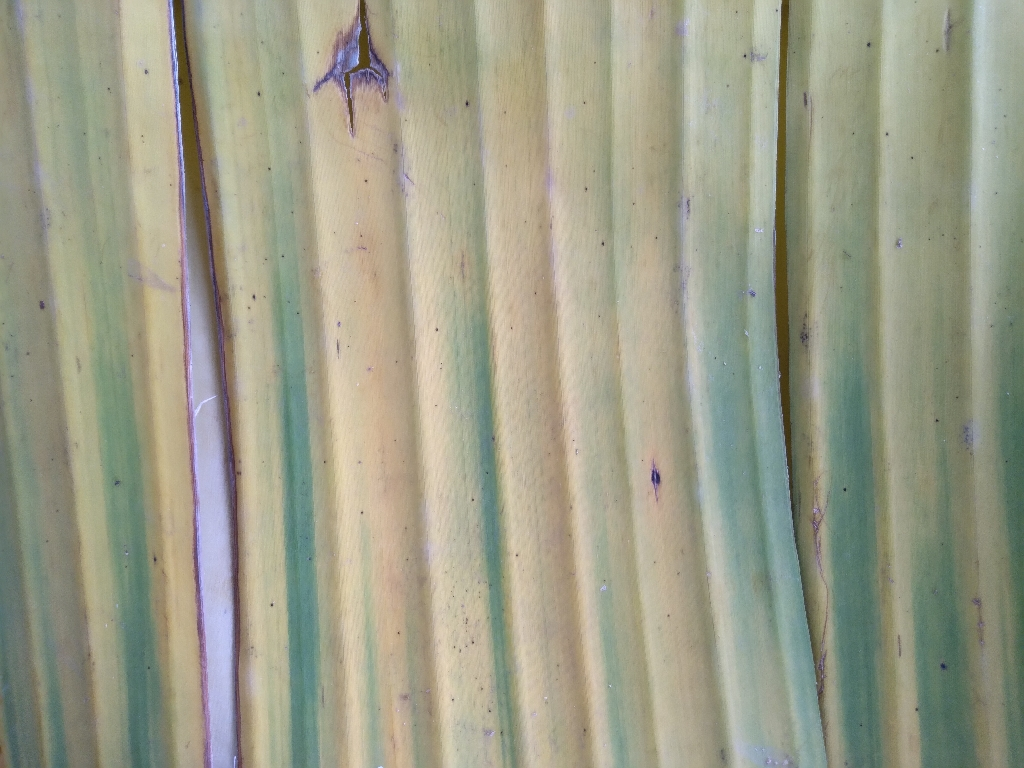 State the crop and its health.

banana, fusarium wilt race 1
